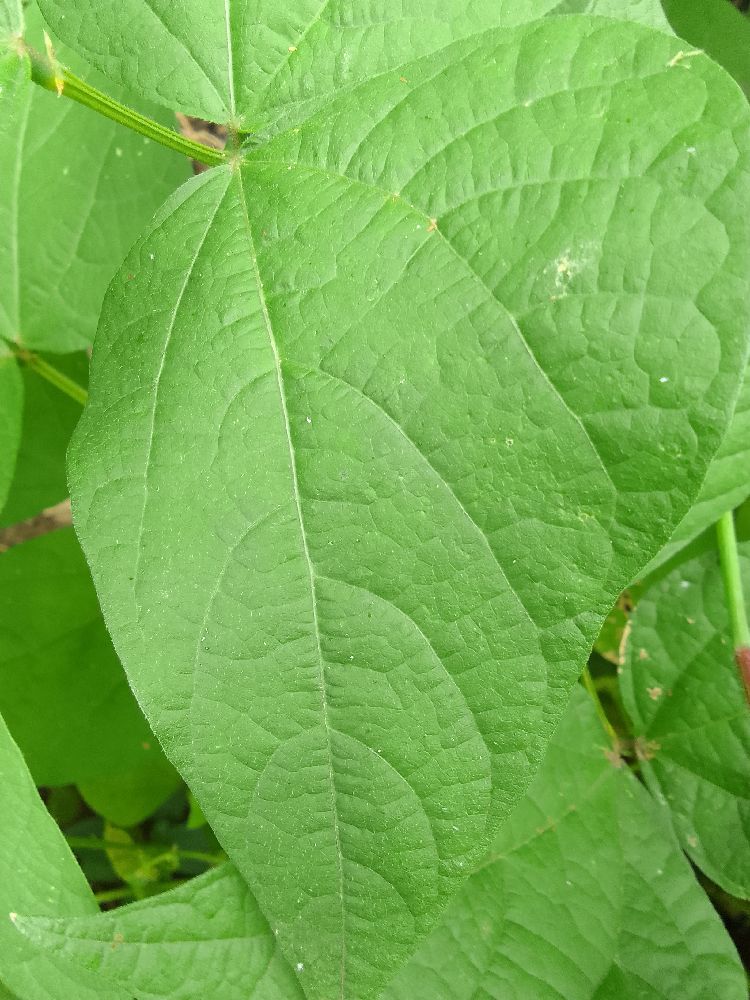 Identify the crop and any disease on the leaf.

common bean, healthy
